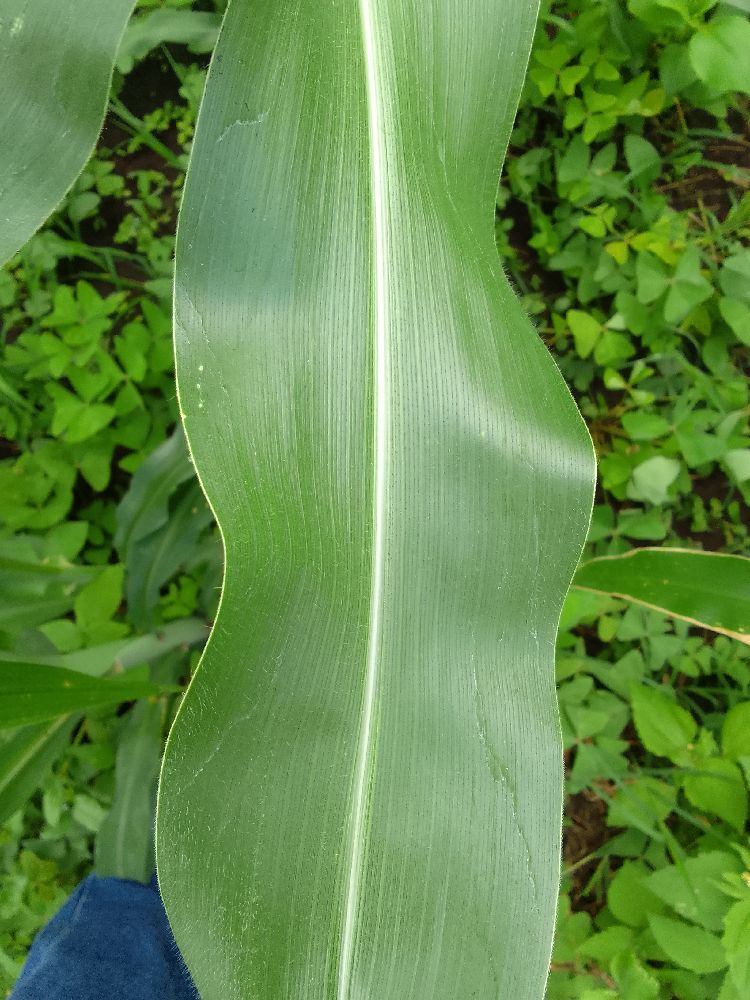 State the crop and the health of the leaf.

maize, healthy
